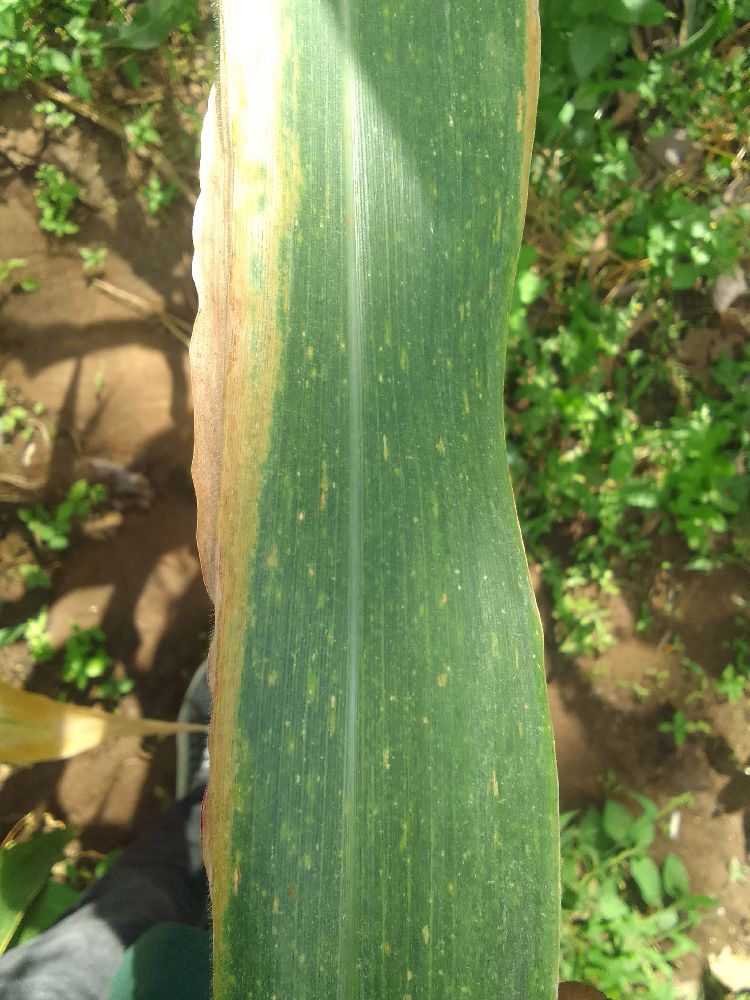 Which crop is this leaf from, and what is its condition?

maize, maize lethal necrosis
